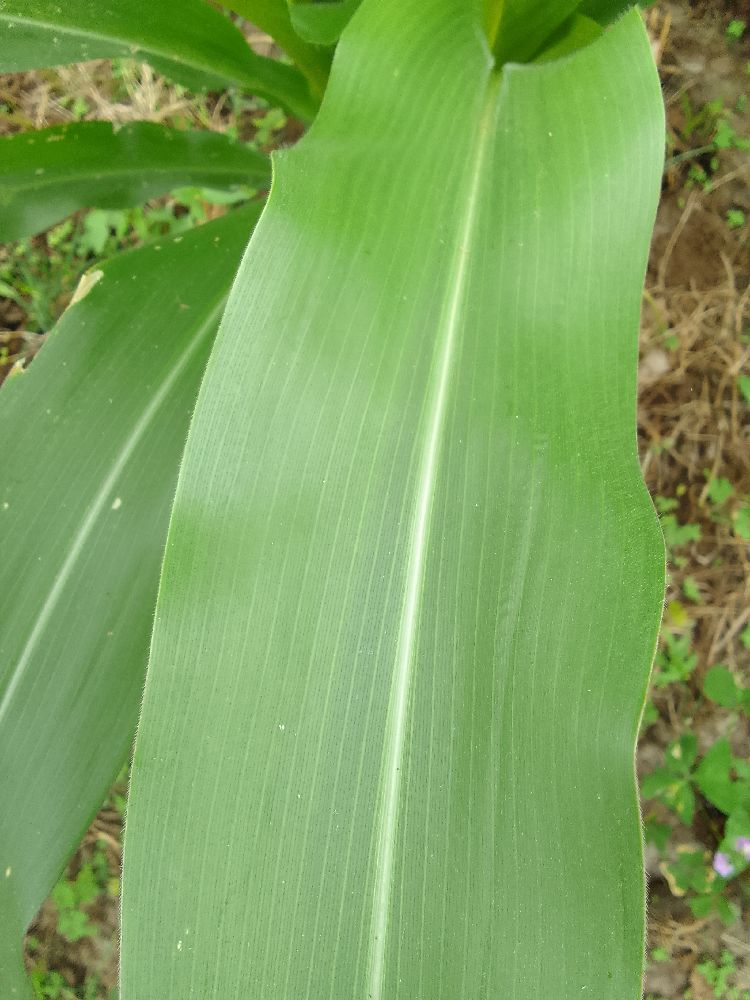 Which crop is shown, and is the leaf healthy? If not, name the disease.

maize, healthy
